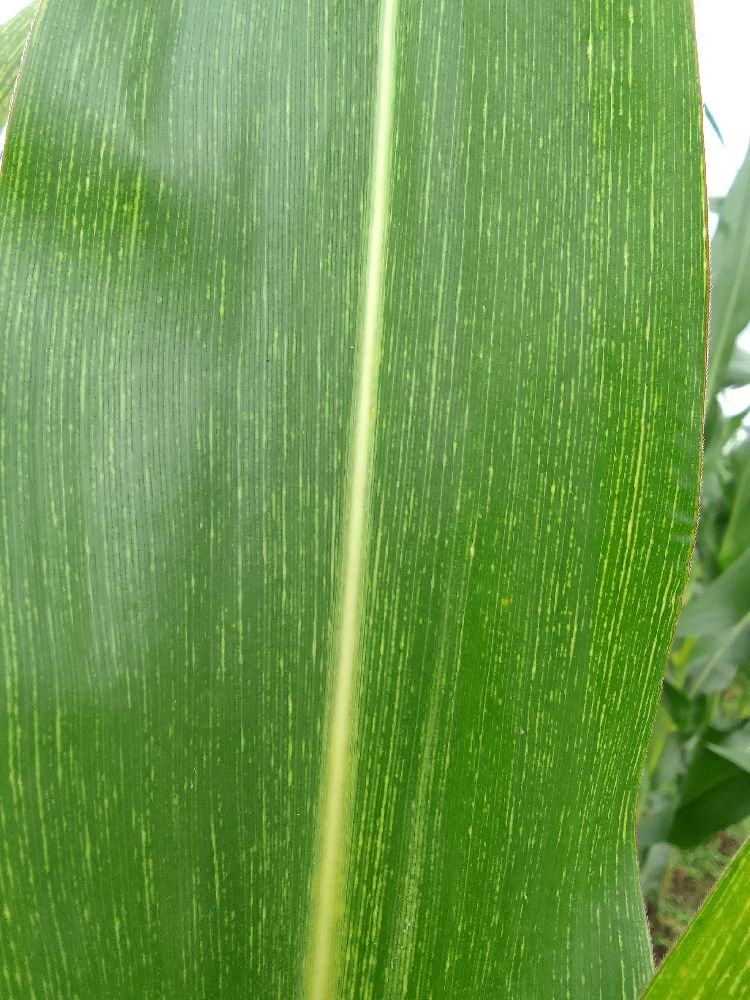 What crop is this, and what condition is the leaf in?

maize, maize streak virus
